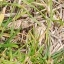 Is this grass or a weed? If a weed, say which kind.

grass
